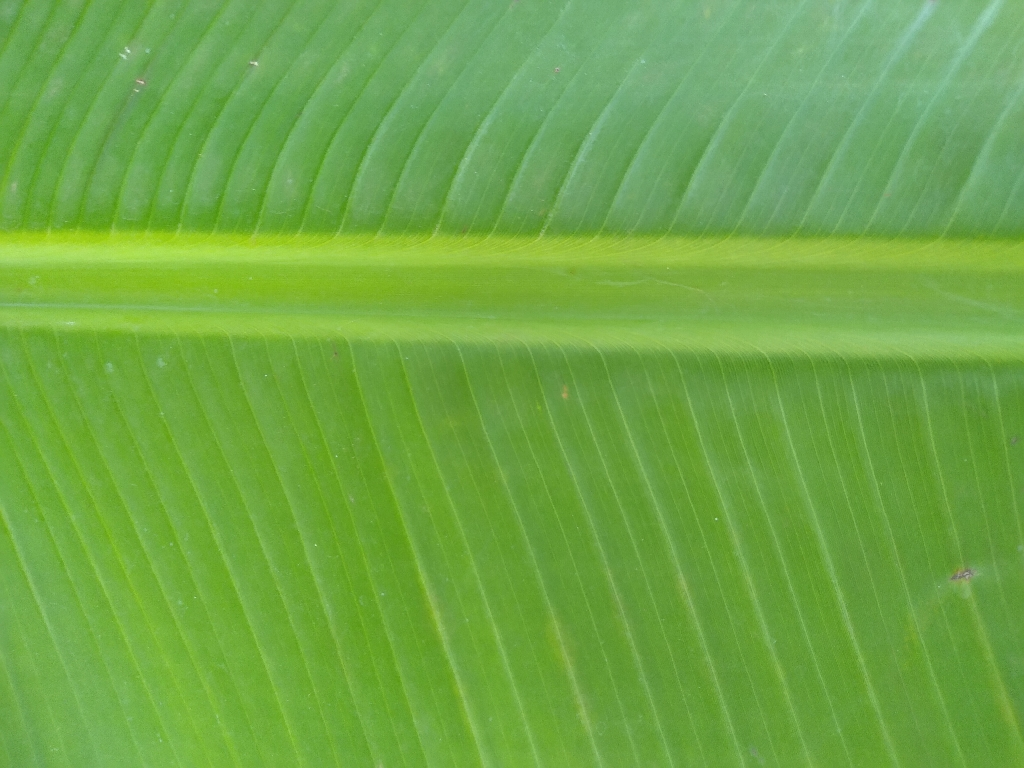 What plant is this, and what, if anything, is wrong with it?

banana, healthy
